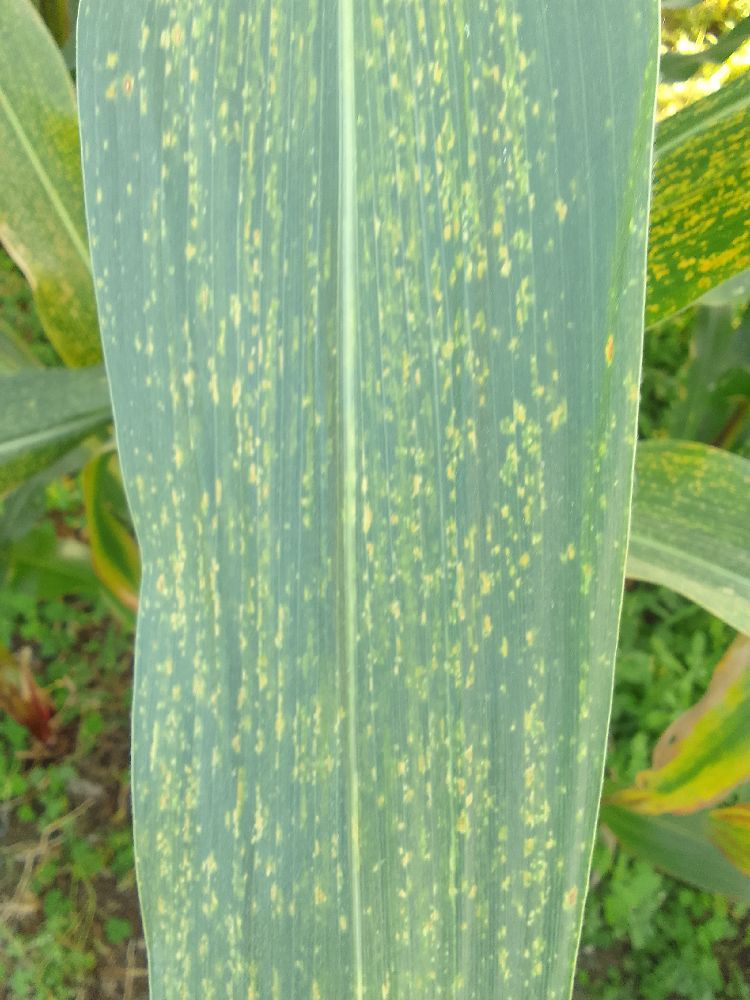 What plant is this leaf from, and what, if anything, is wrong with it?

maize, maize lethal necrosis
